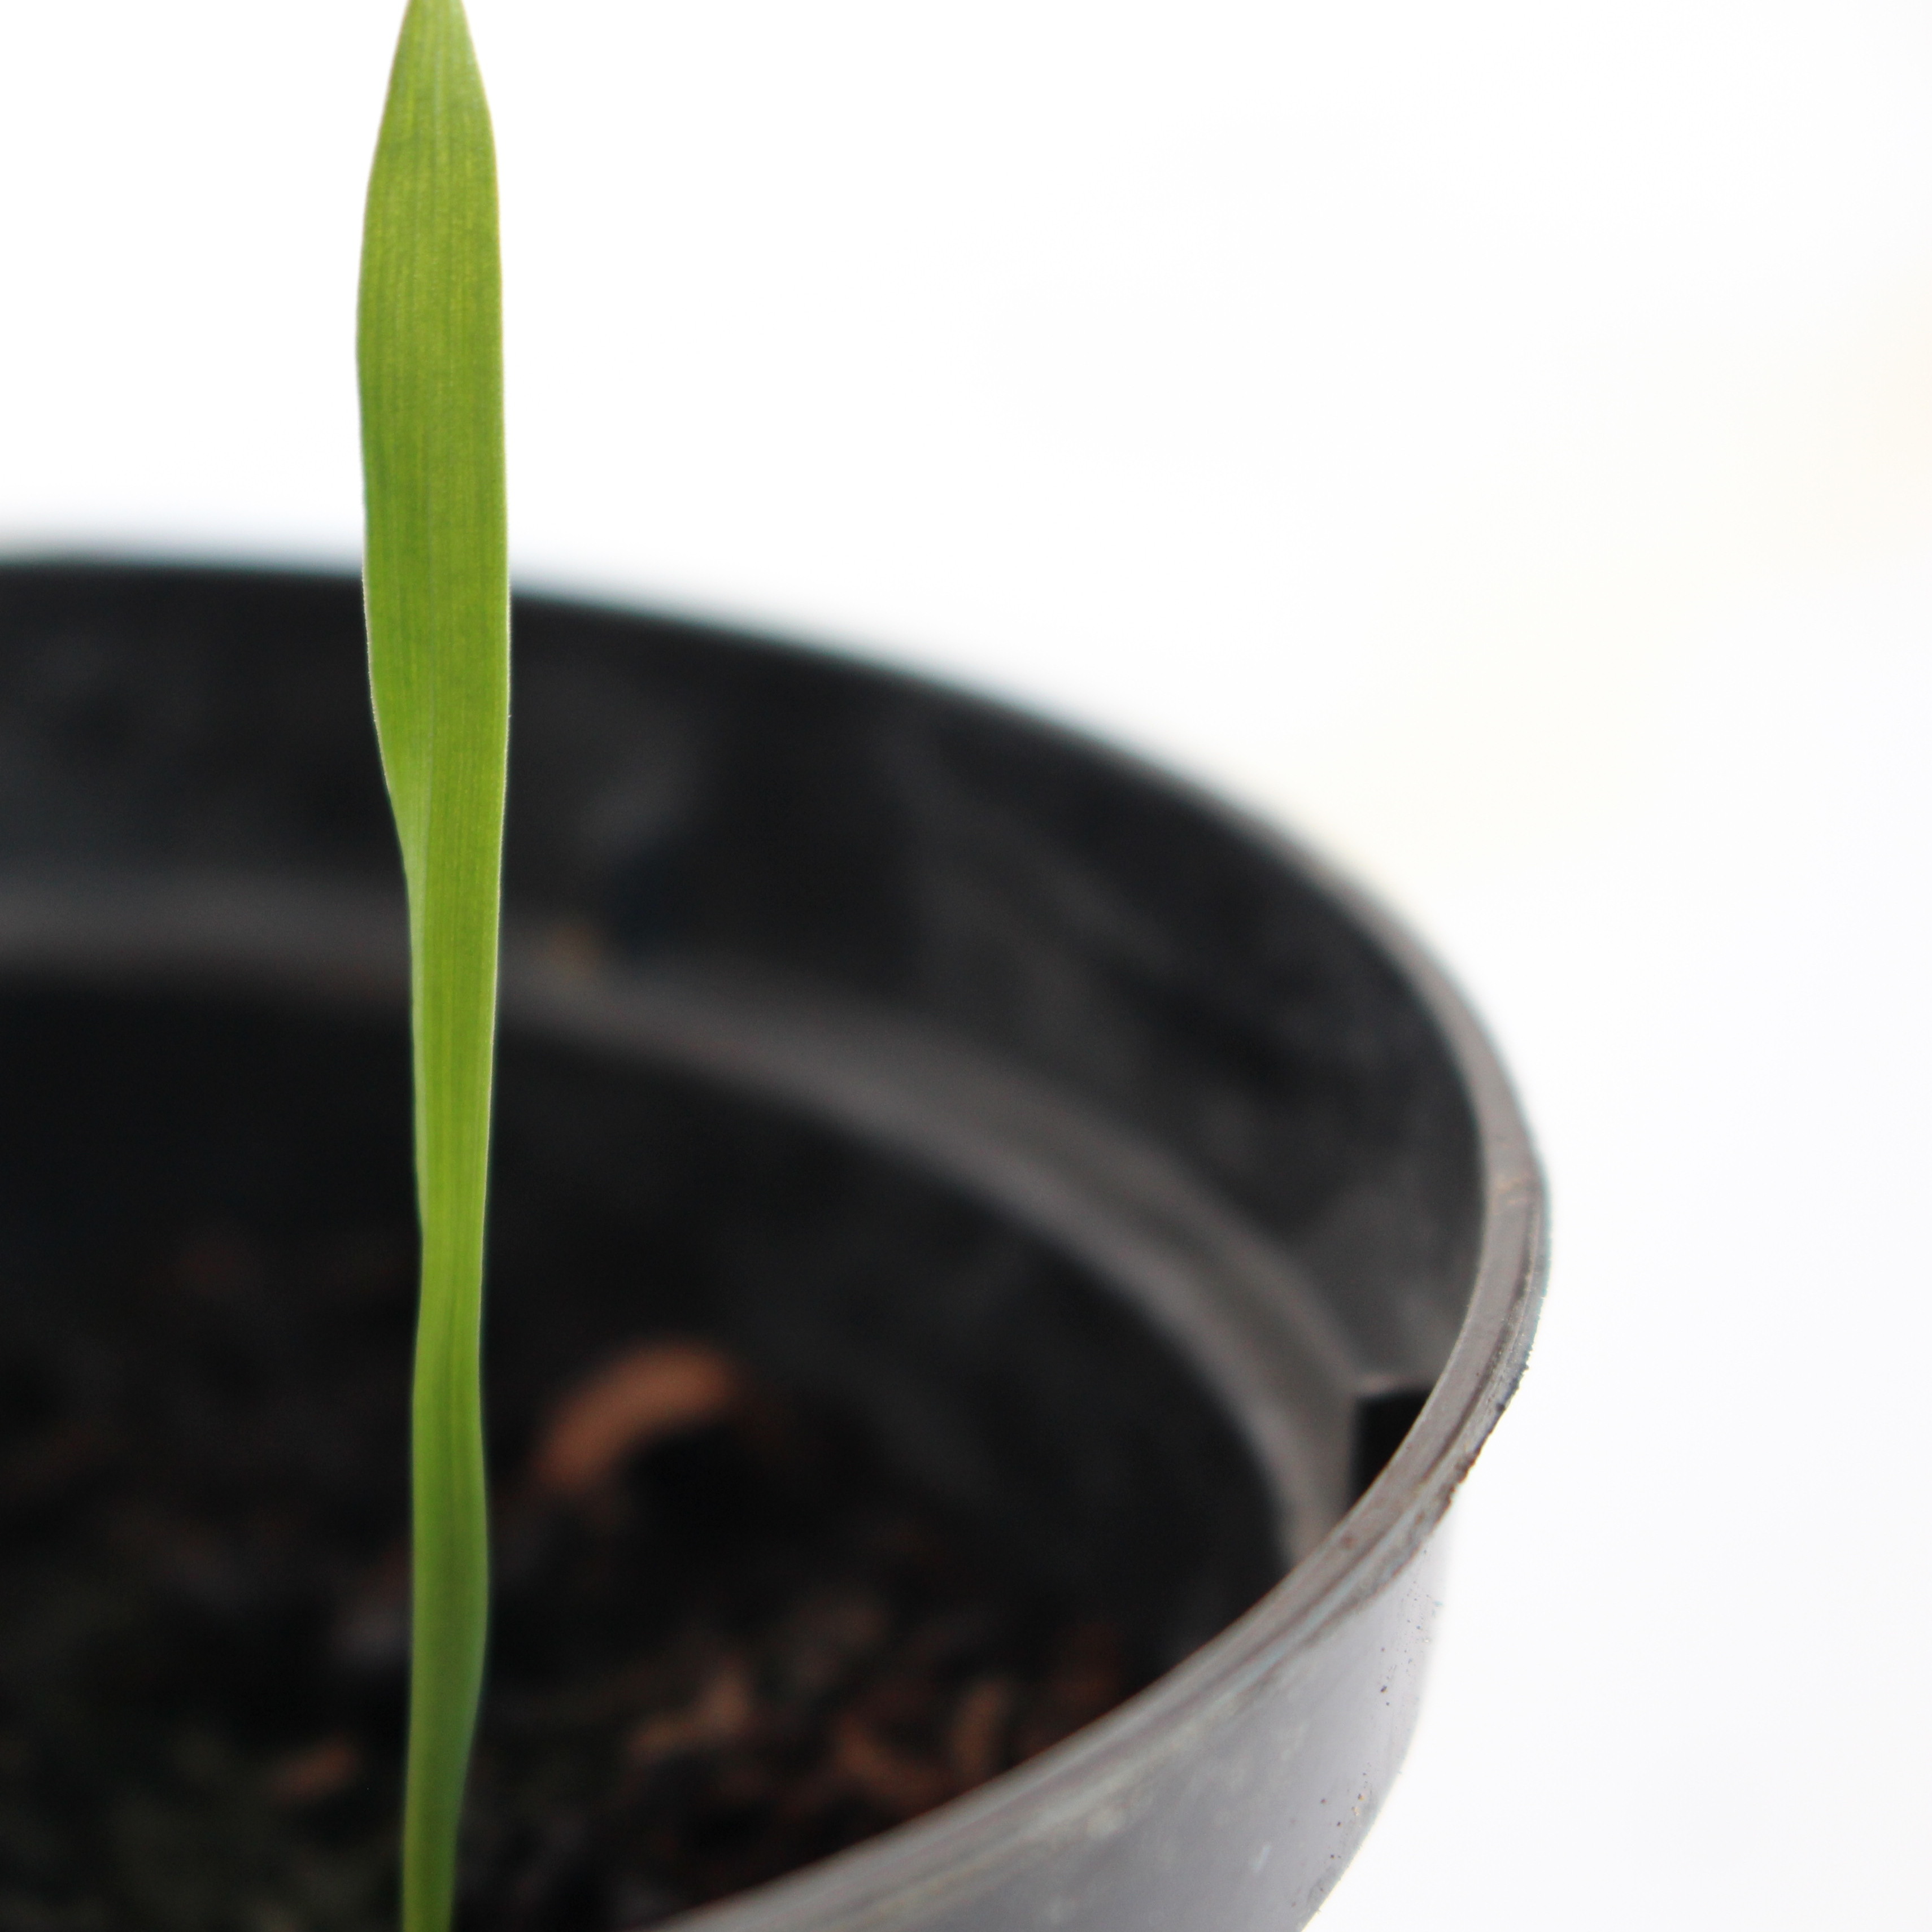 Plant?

Avena sterilis
